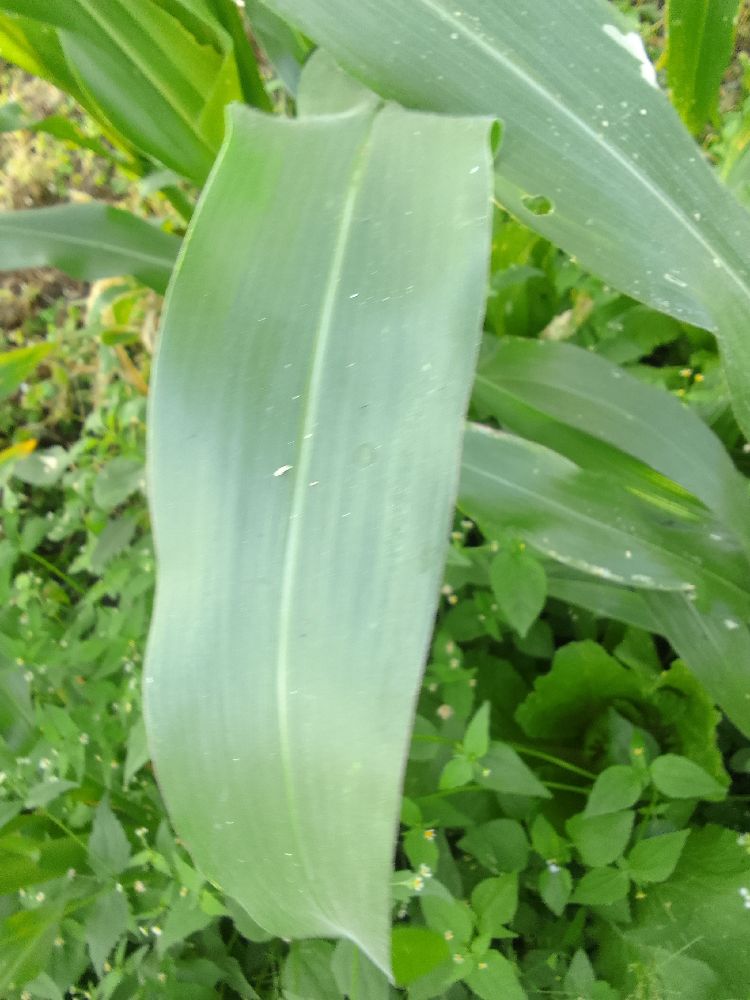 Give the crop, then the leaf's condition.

maize, healthy
